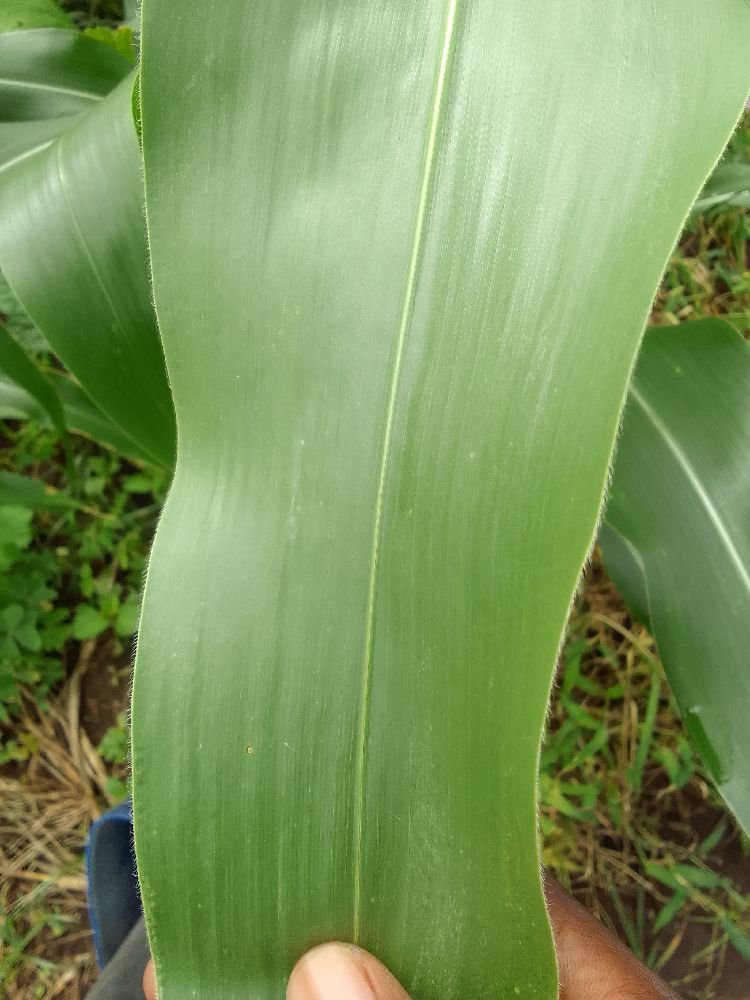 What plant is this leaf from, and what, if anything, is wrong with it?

maize, healthy
